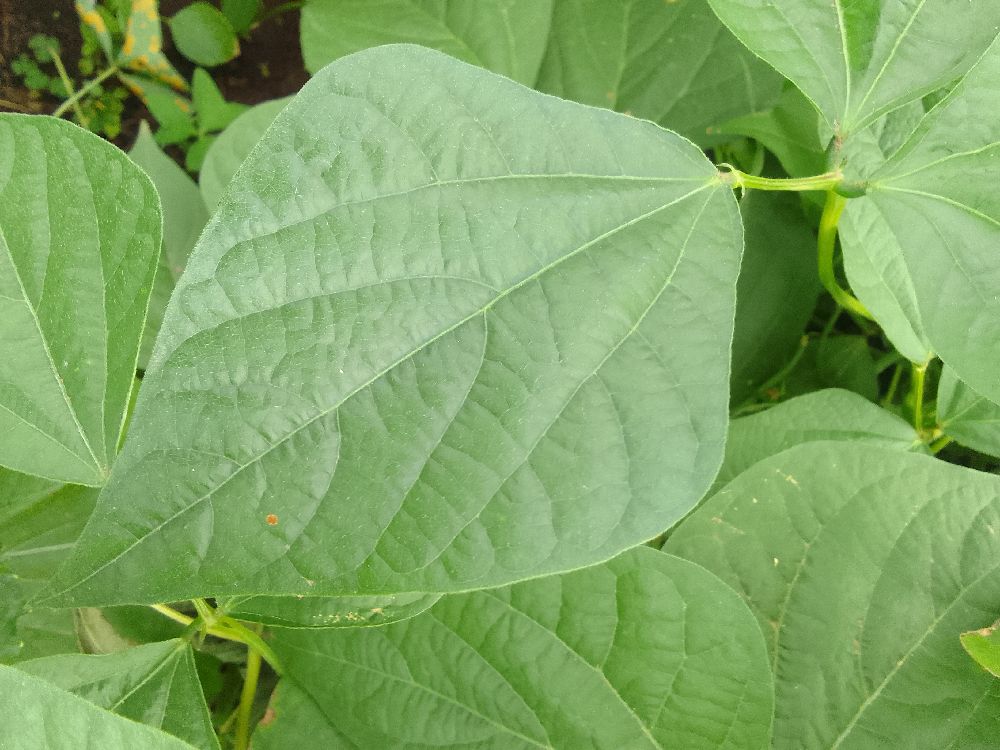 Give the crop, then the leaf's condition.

common bean, healthy
